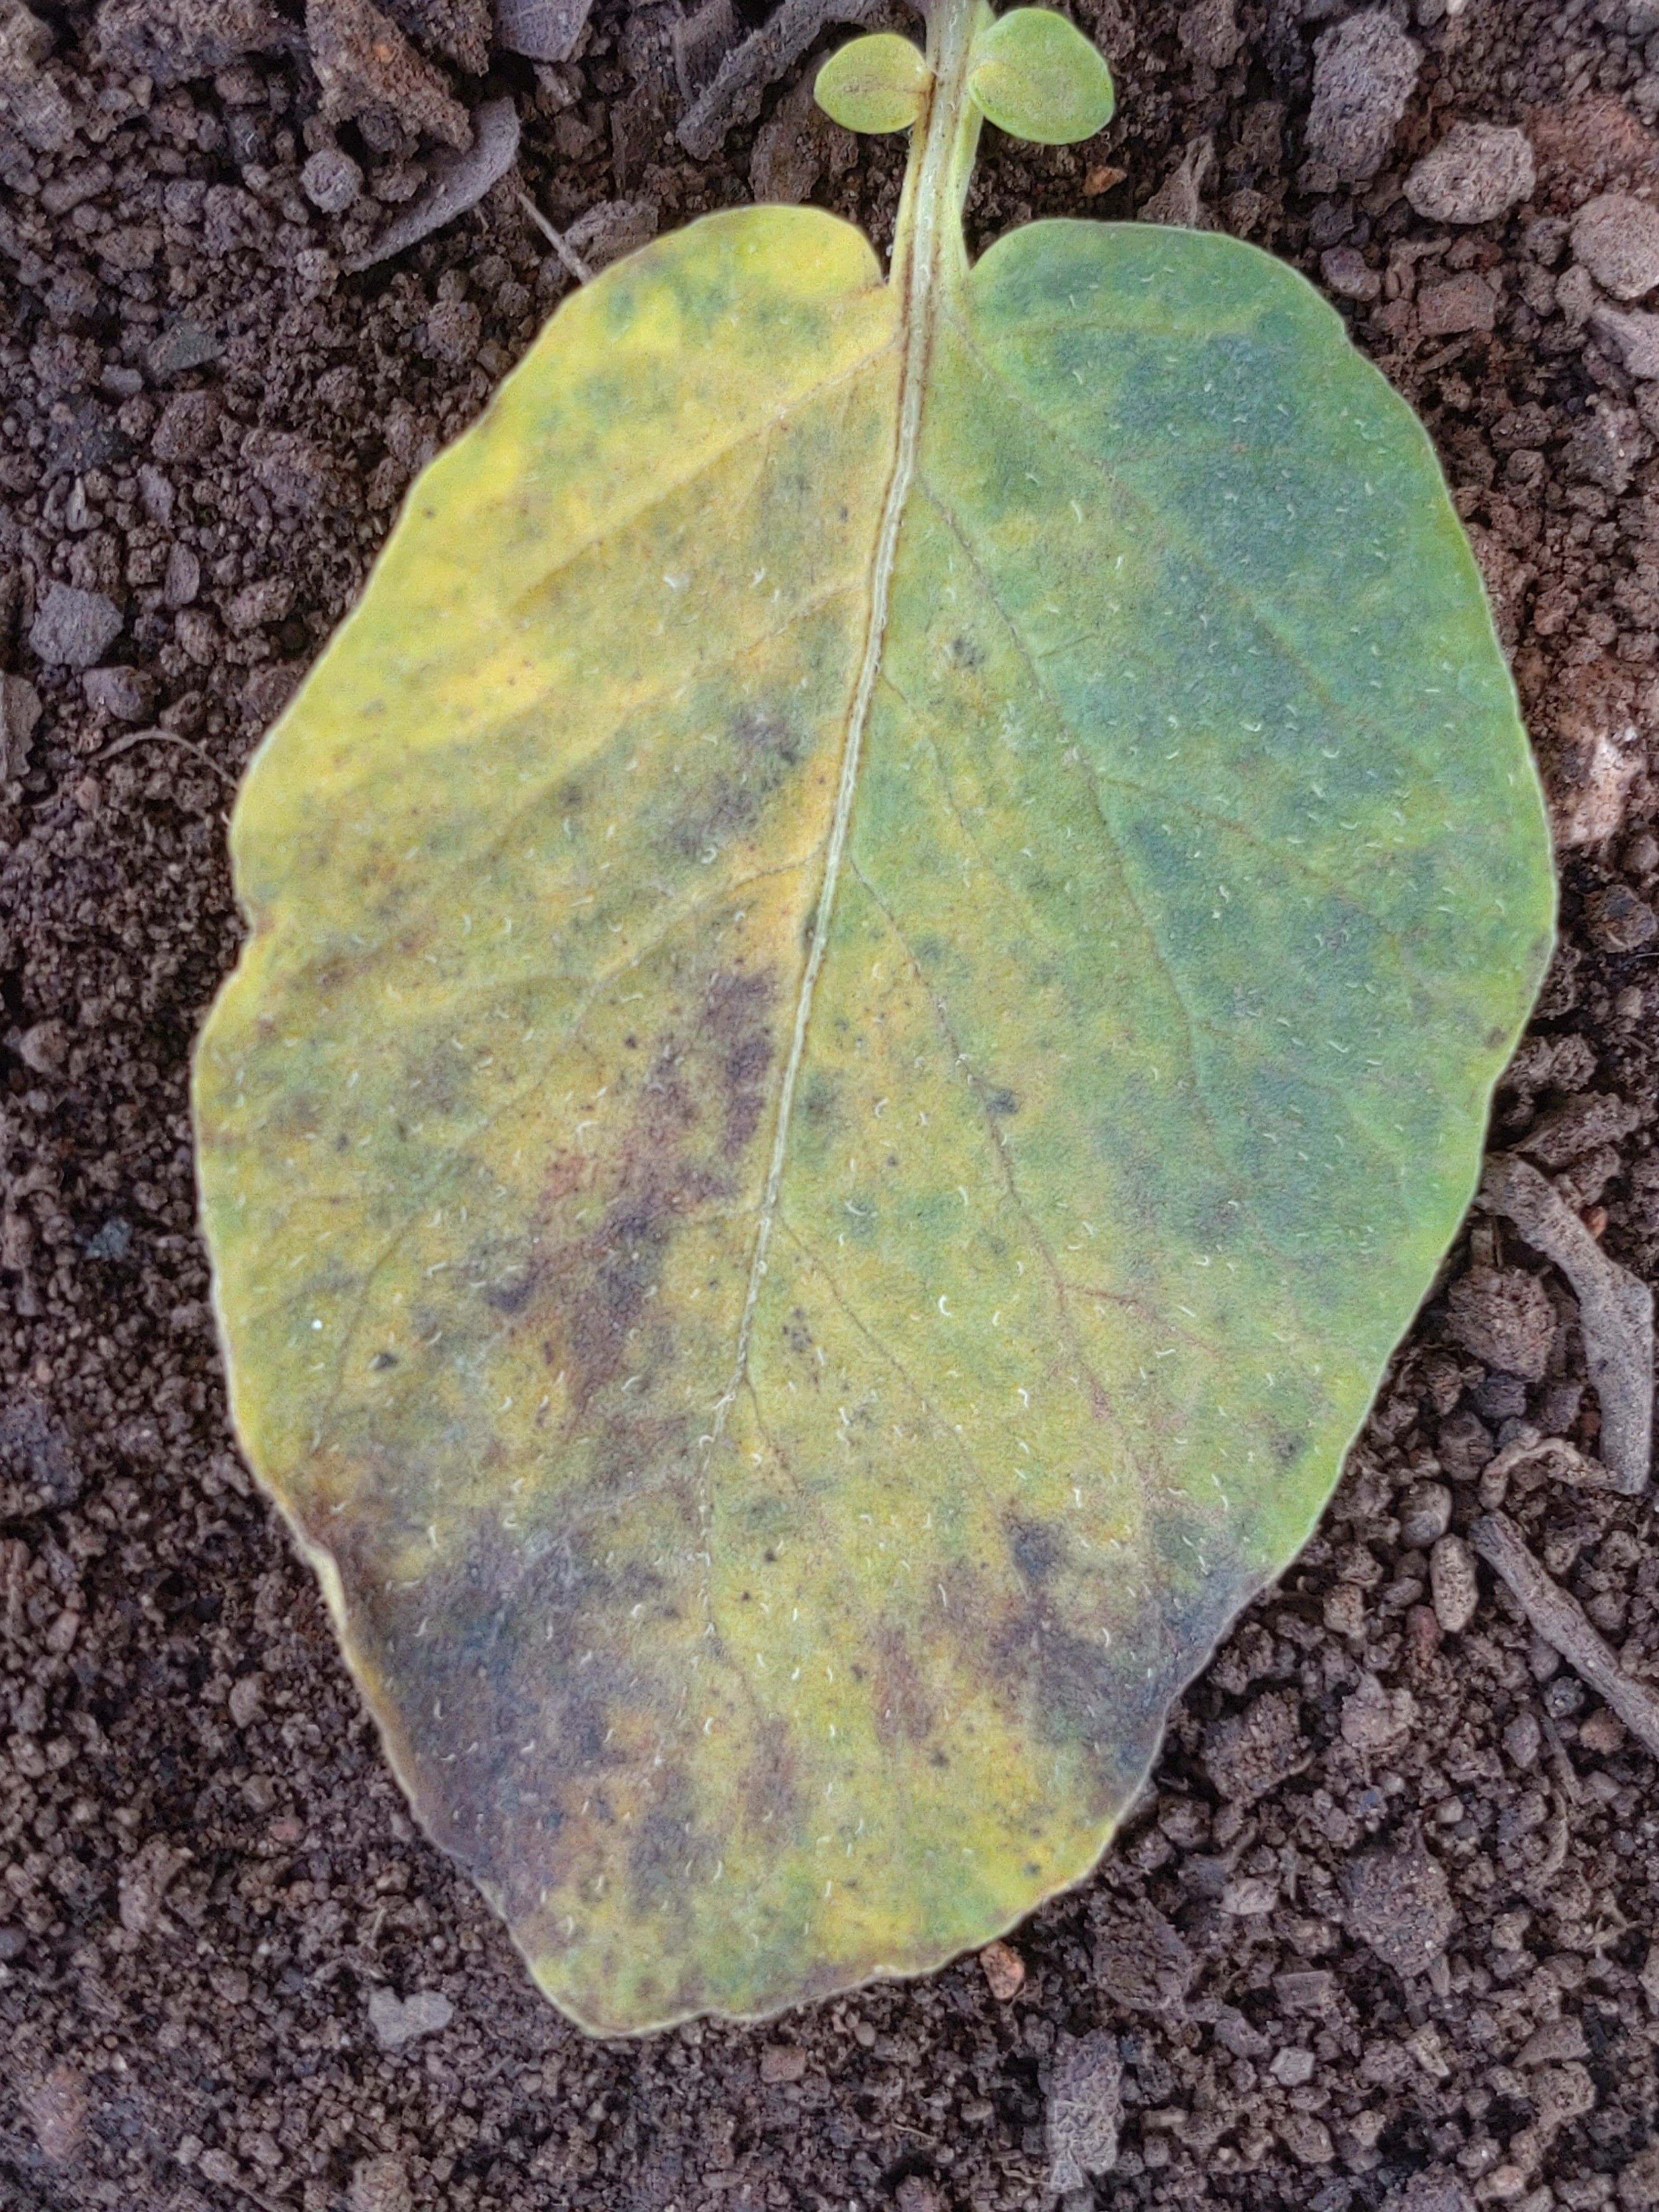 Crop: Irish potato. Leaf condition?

late blight
